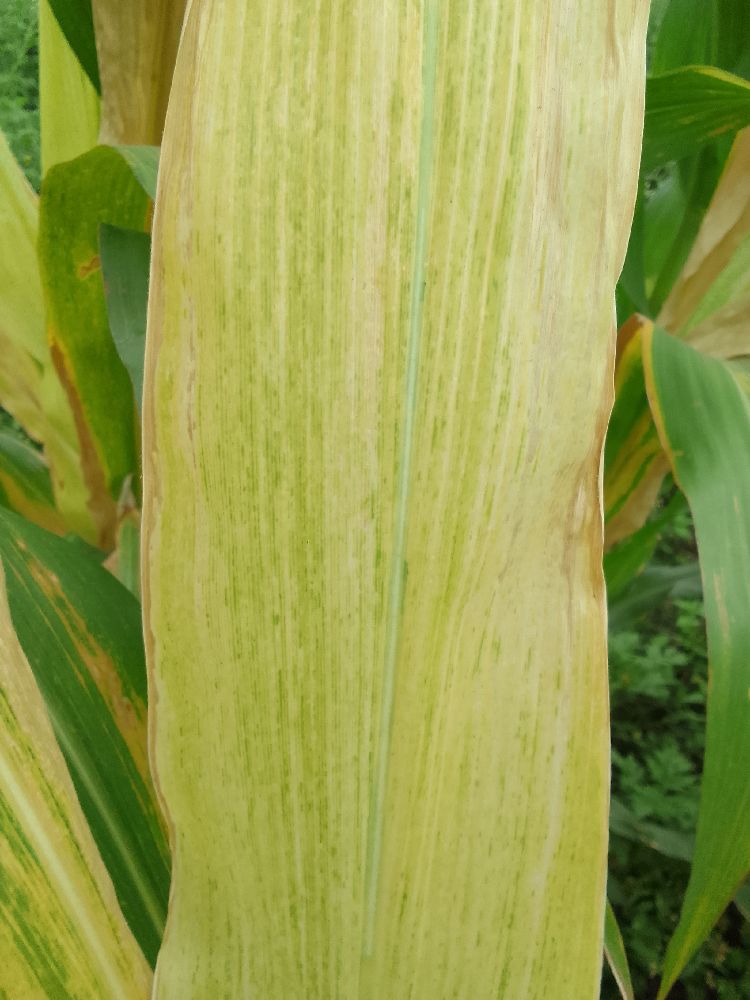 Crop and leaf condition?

maize, maize lethal necrosis
